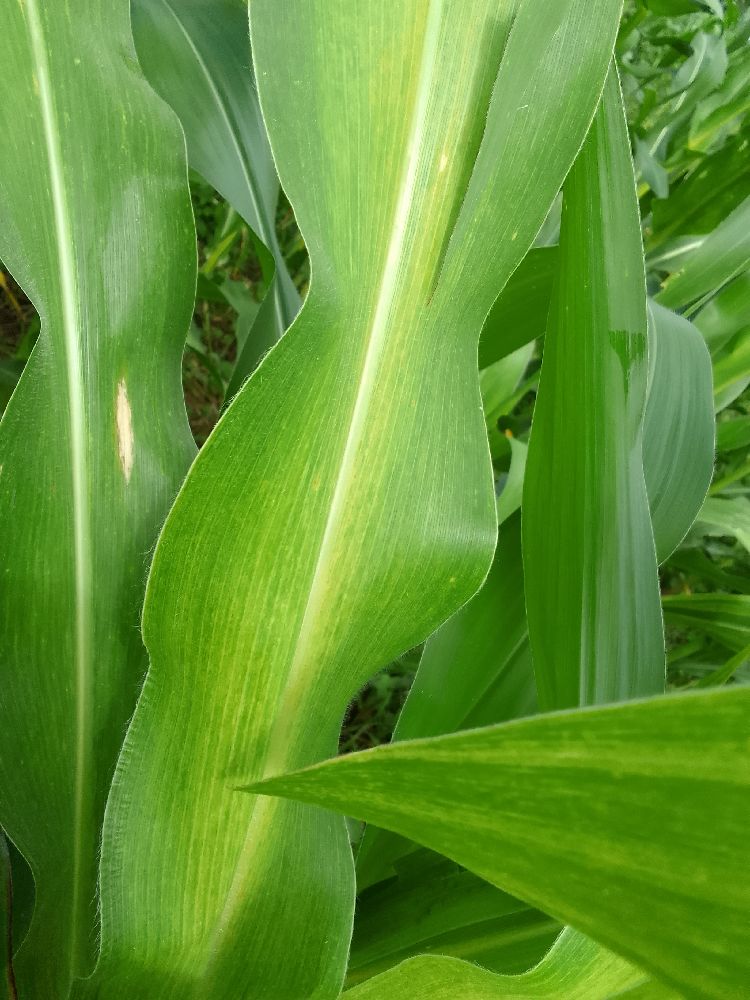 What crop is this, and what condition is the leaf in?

maize, maize lethal necrosis
